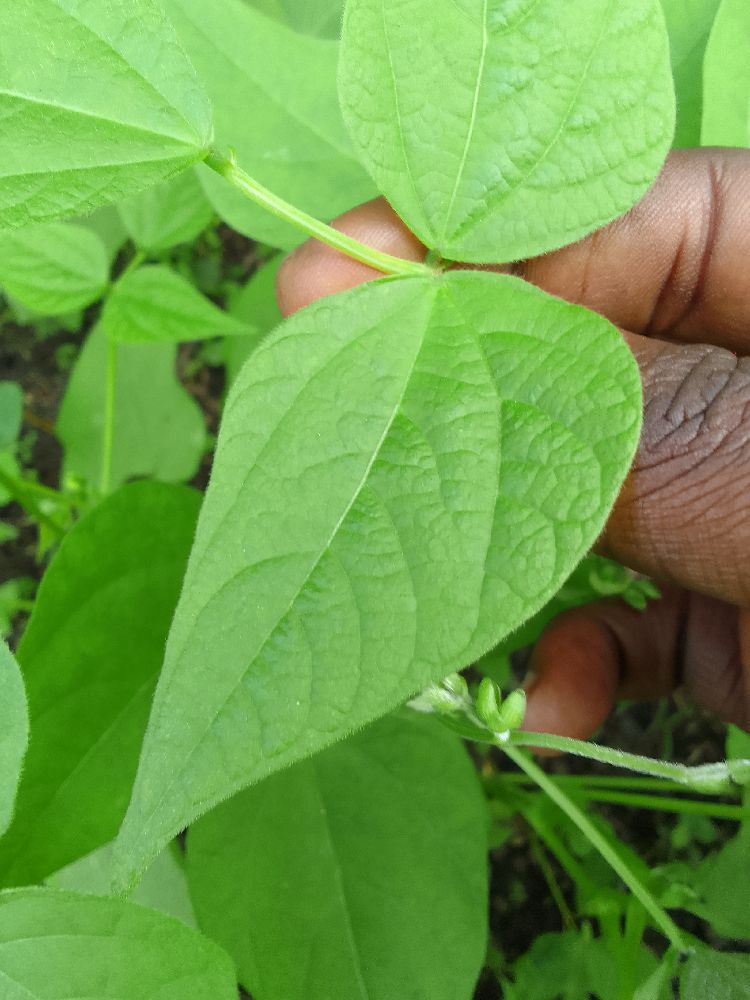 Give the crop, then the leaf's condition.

common bean, healthy
